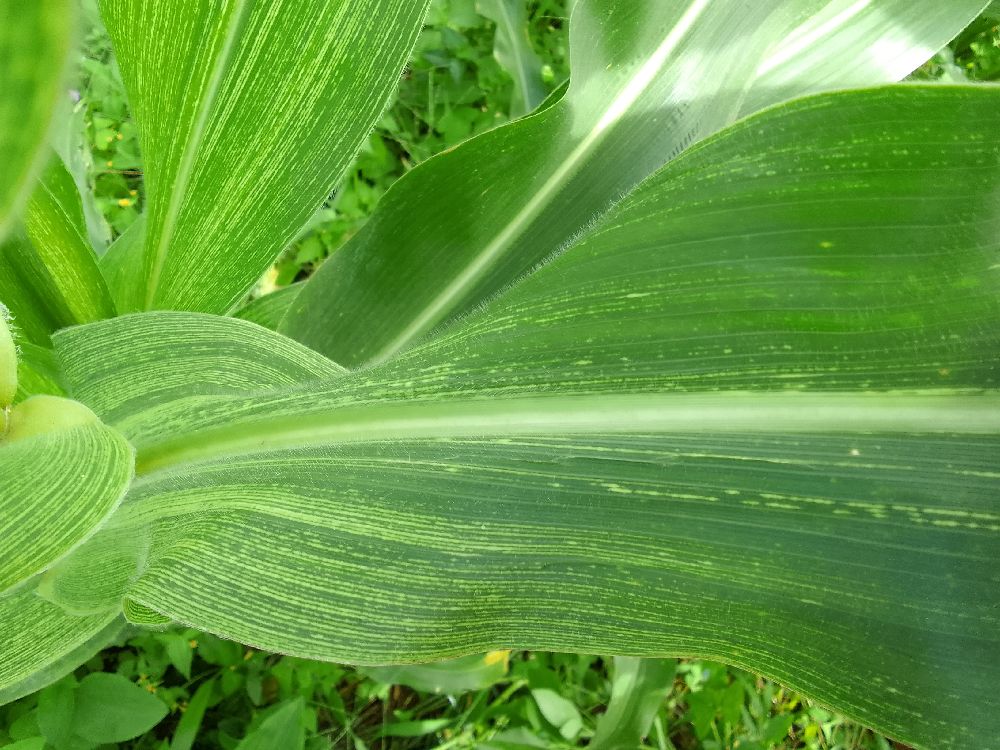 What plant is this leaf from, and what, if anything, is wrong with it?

maize, maize streak virus
